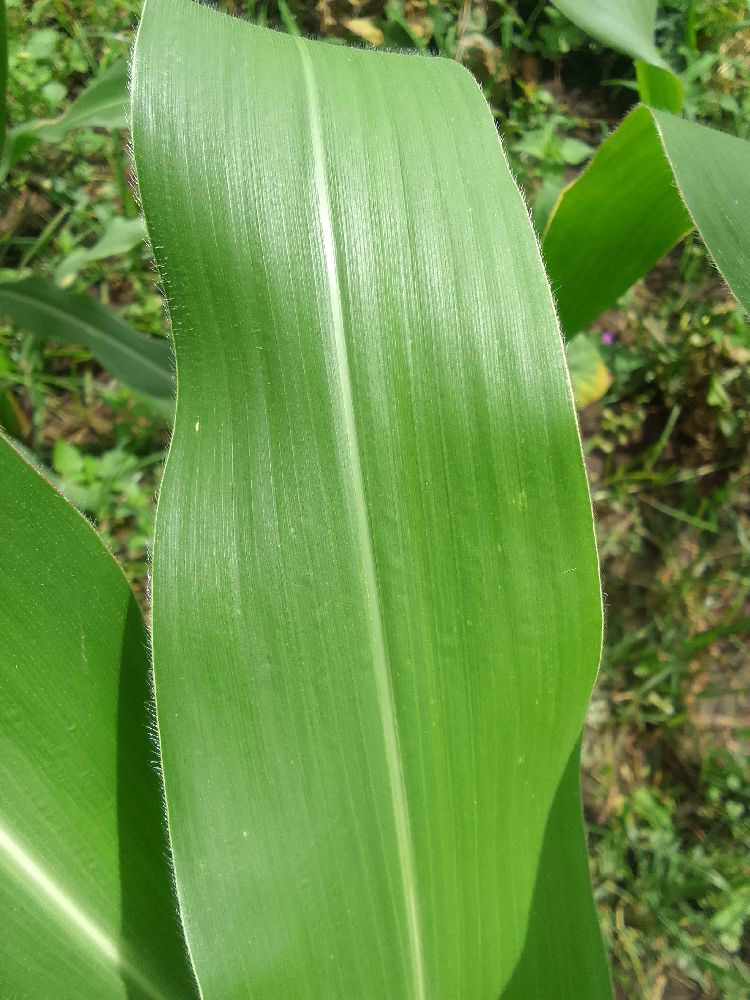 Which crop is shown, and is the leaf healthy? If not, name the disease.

maize, healthy
